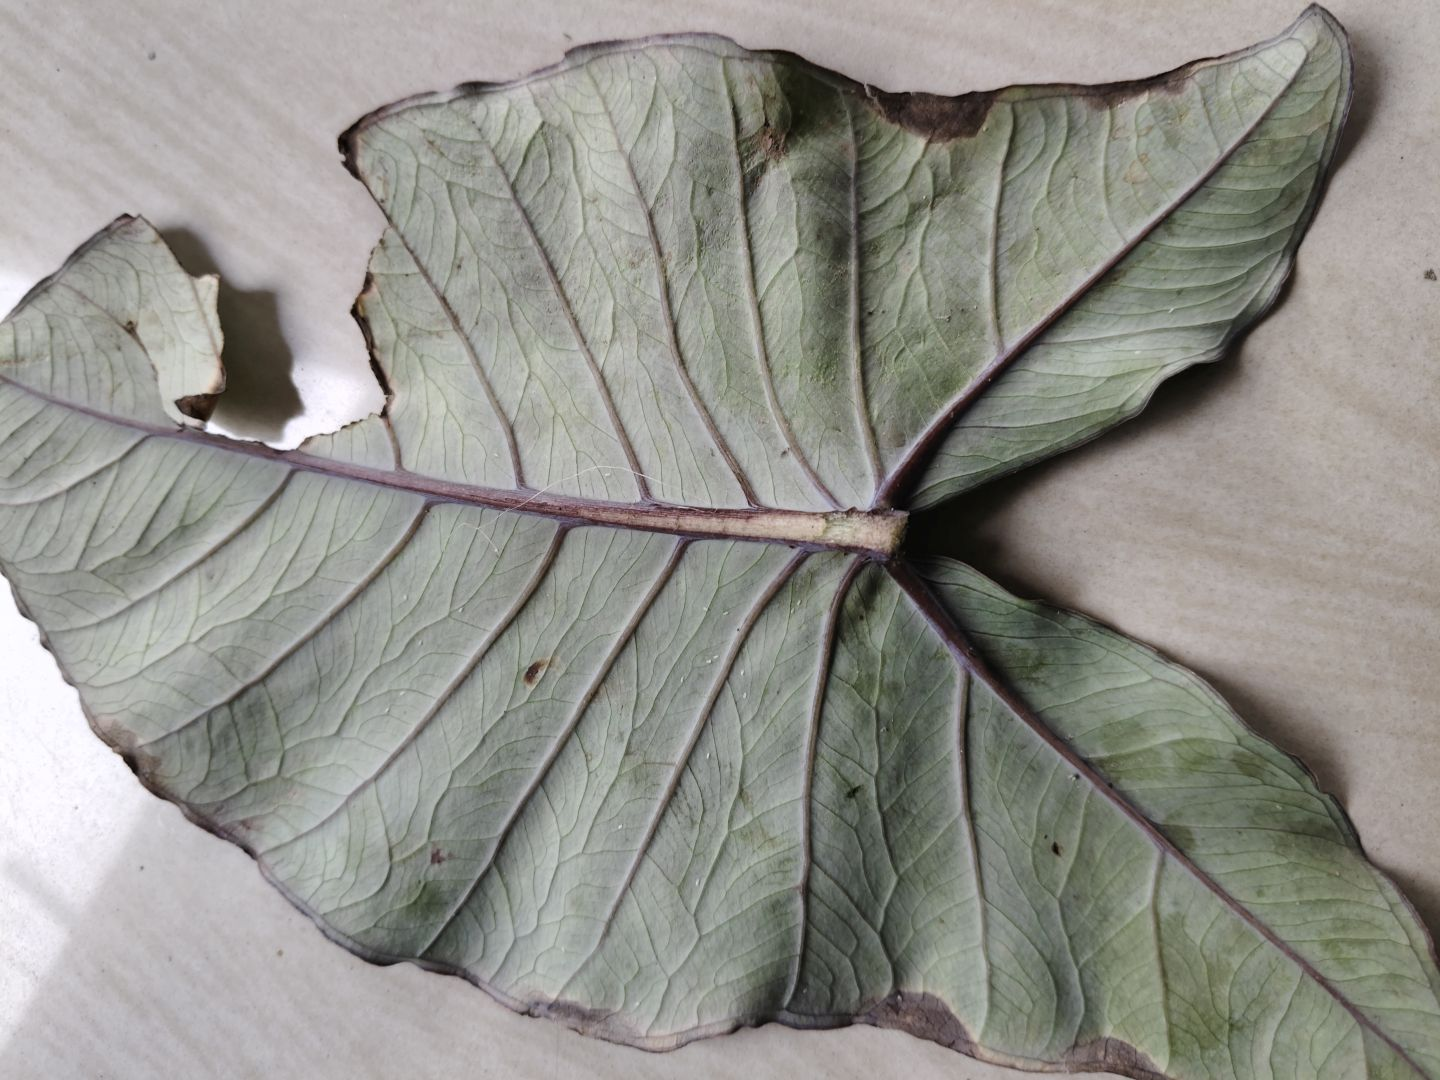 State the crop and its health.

taro, leaf blight
